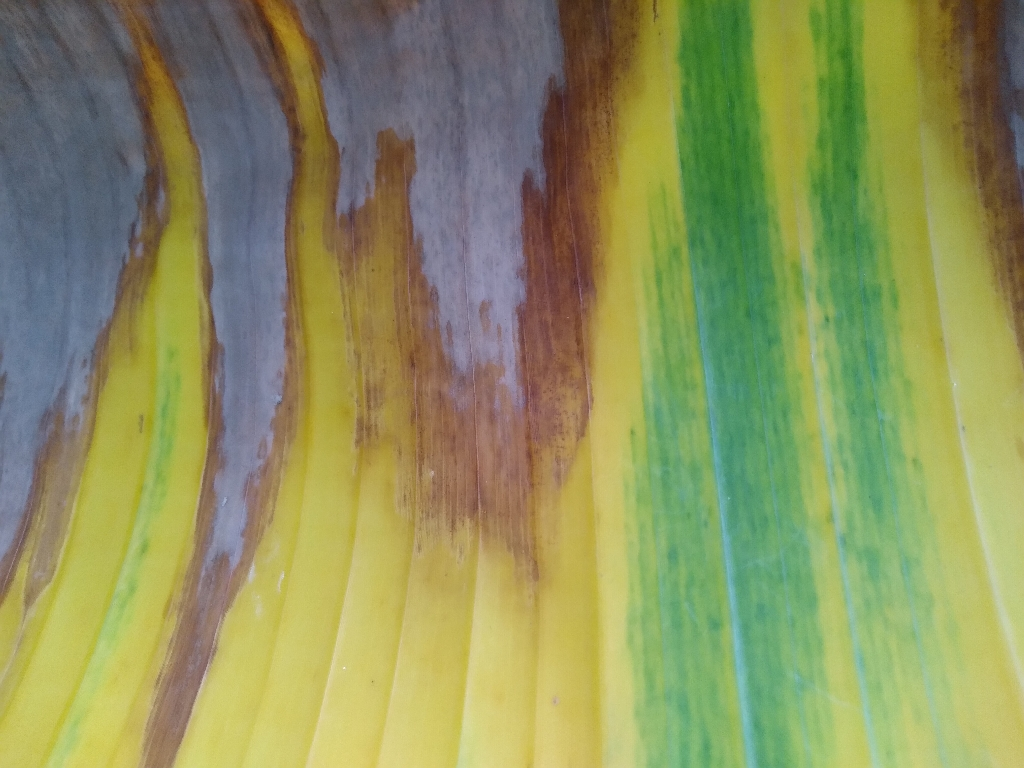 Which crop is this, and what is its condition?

banana, fusarium wilt race 1
